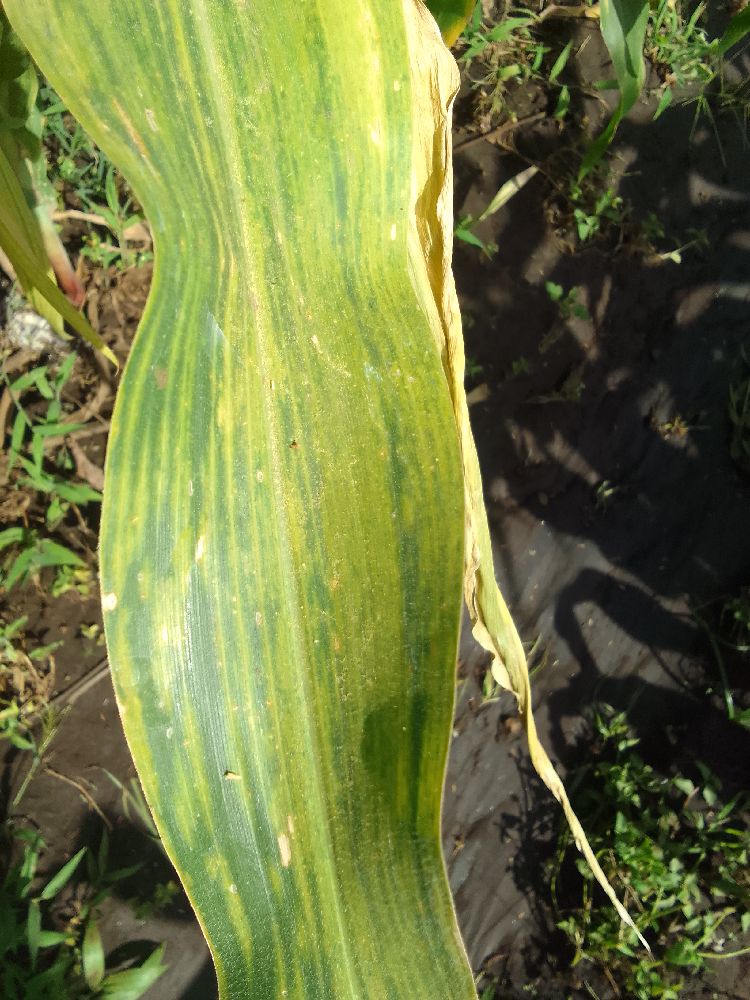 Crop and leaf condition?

maize, maize lethal necrosis
